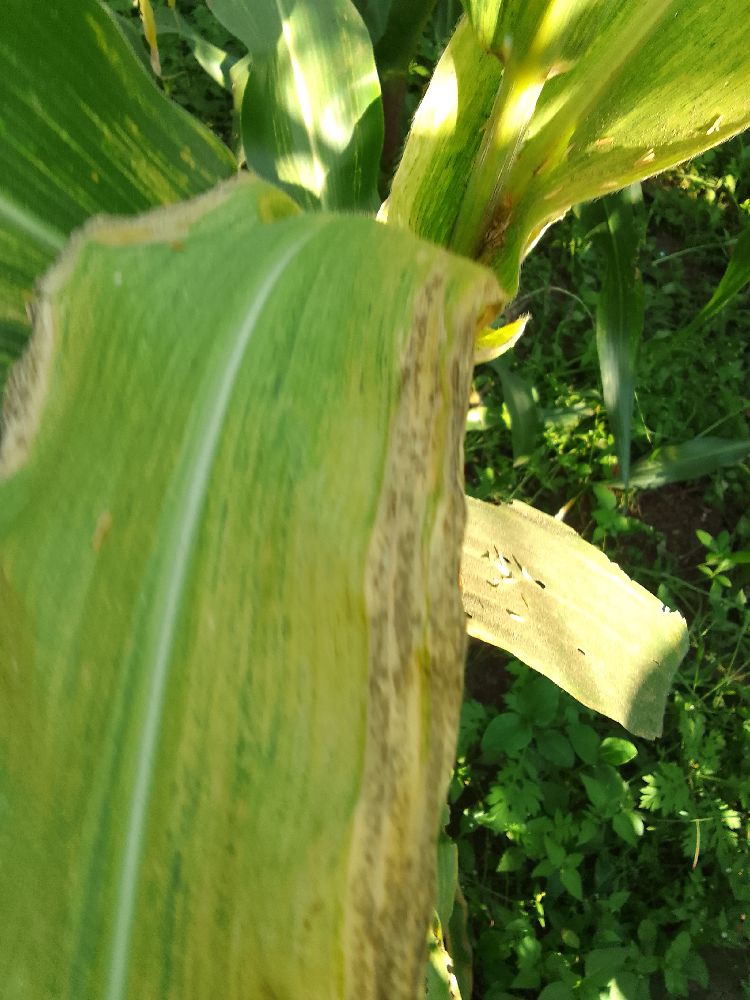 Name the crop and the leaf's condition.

maize, maize lethal necrosis
